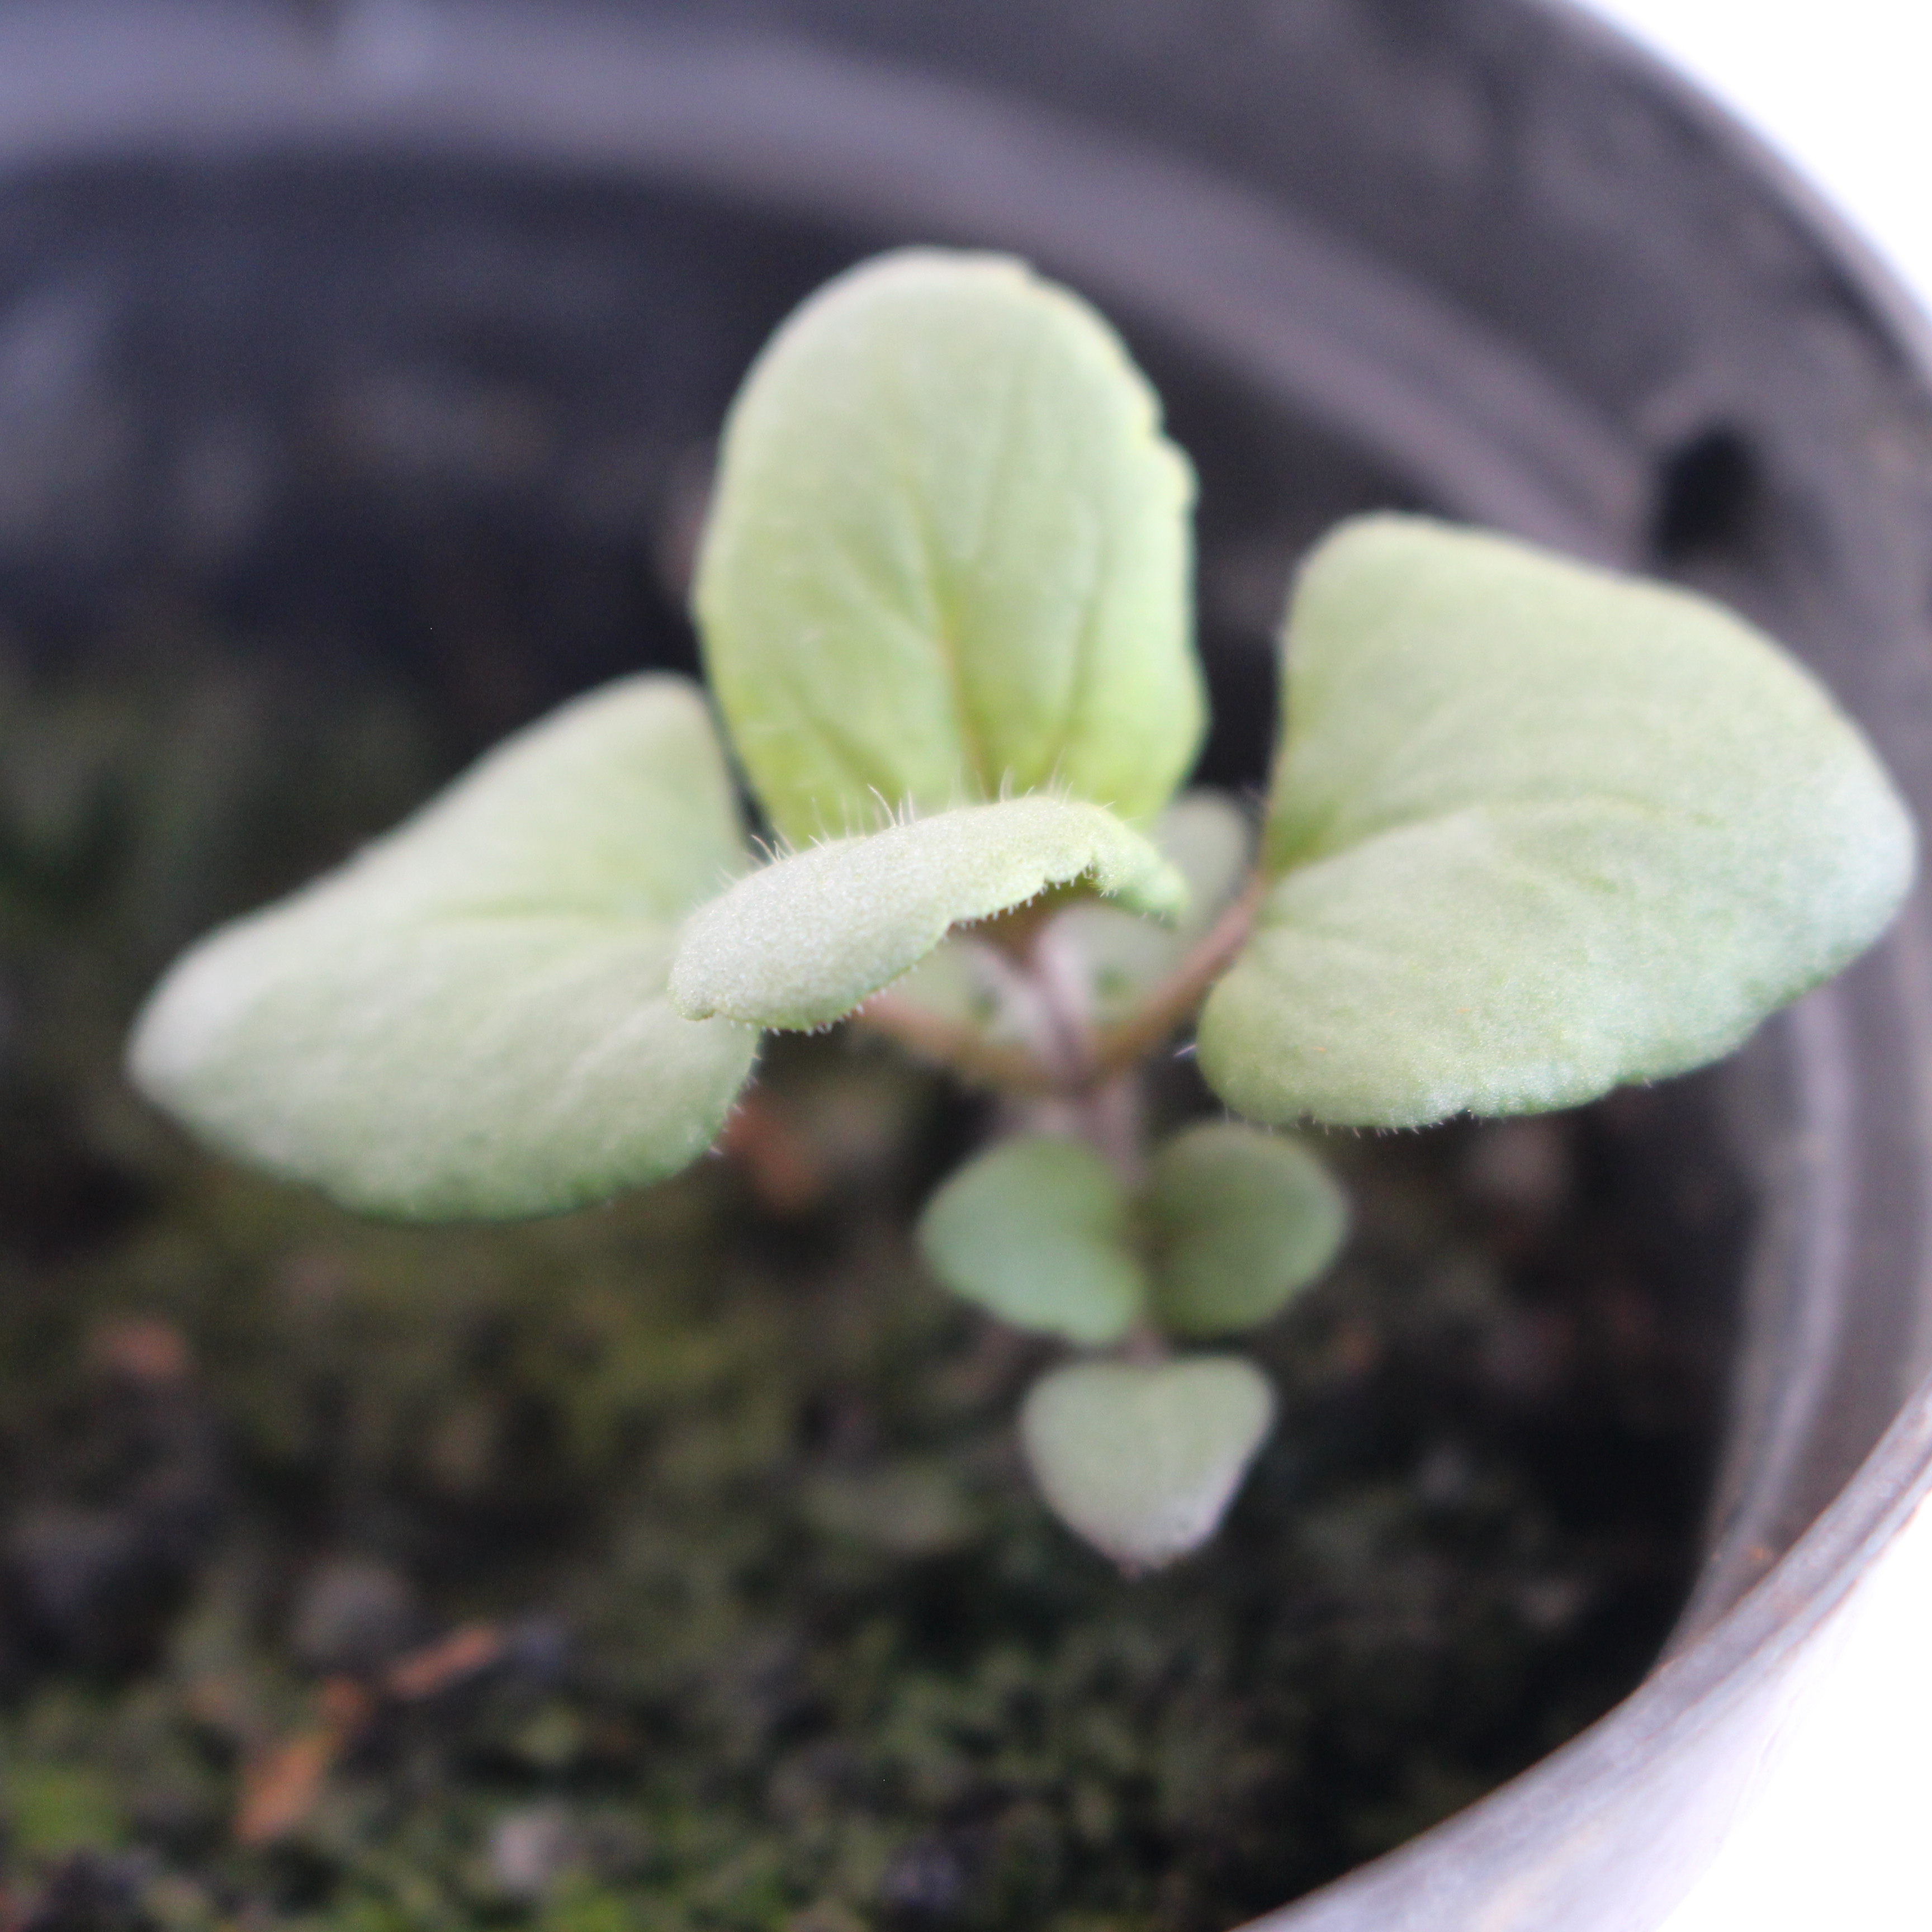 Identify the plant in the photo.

Veronica persica
